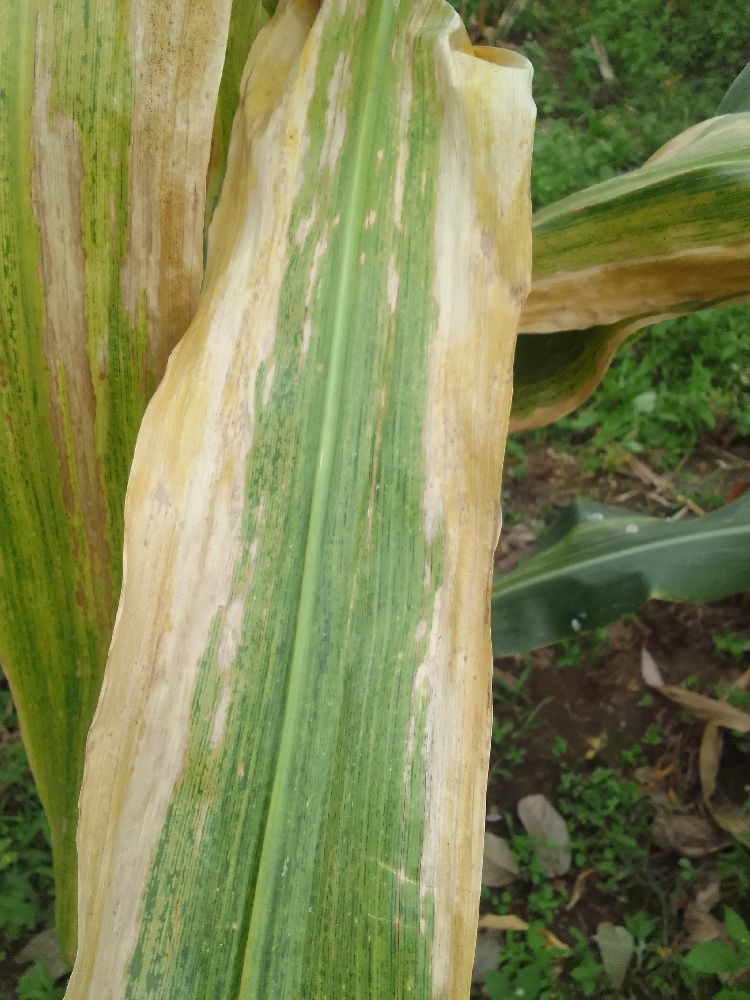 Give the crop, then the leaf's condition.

maize, maize lethal necrosis
